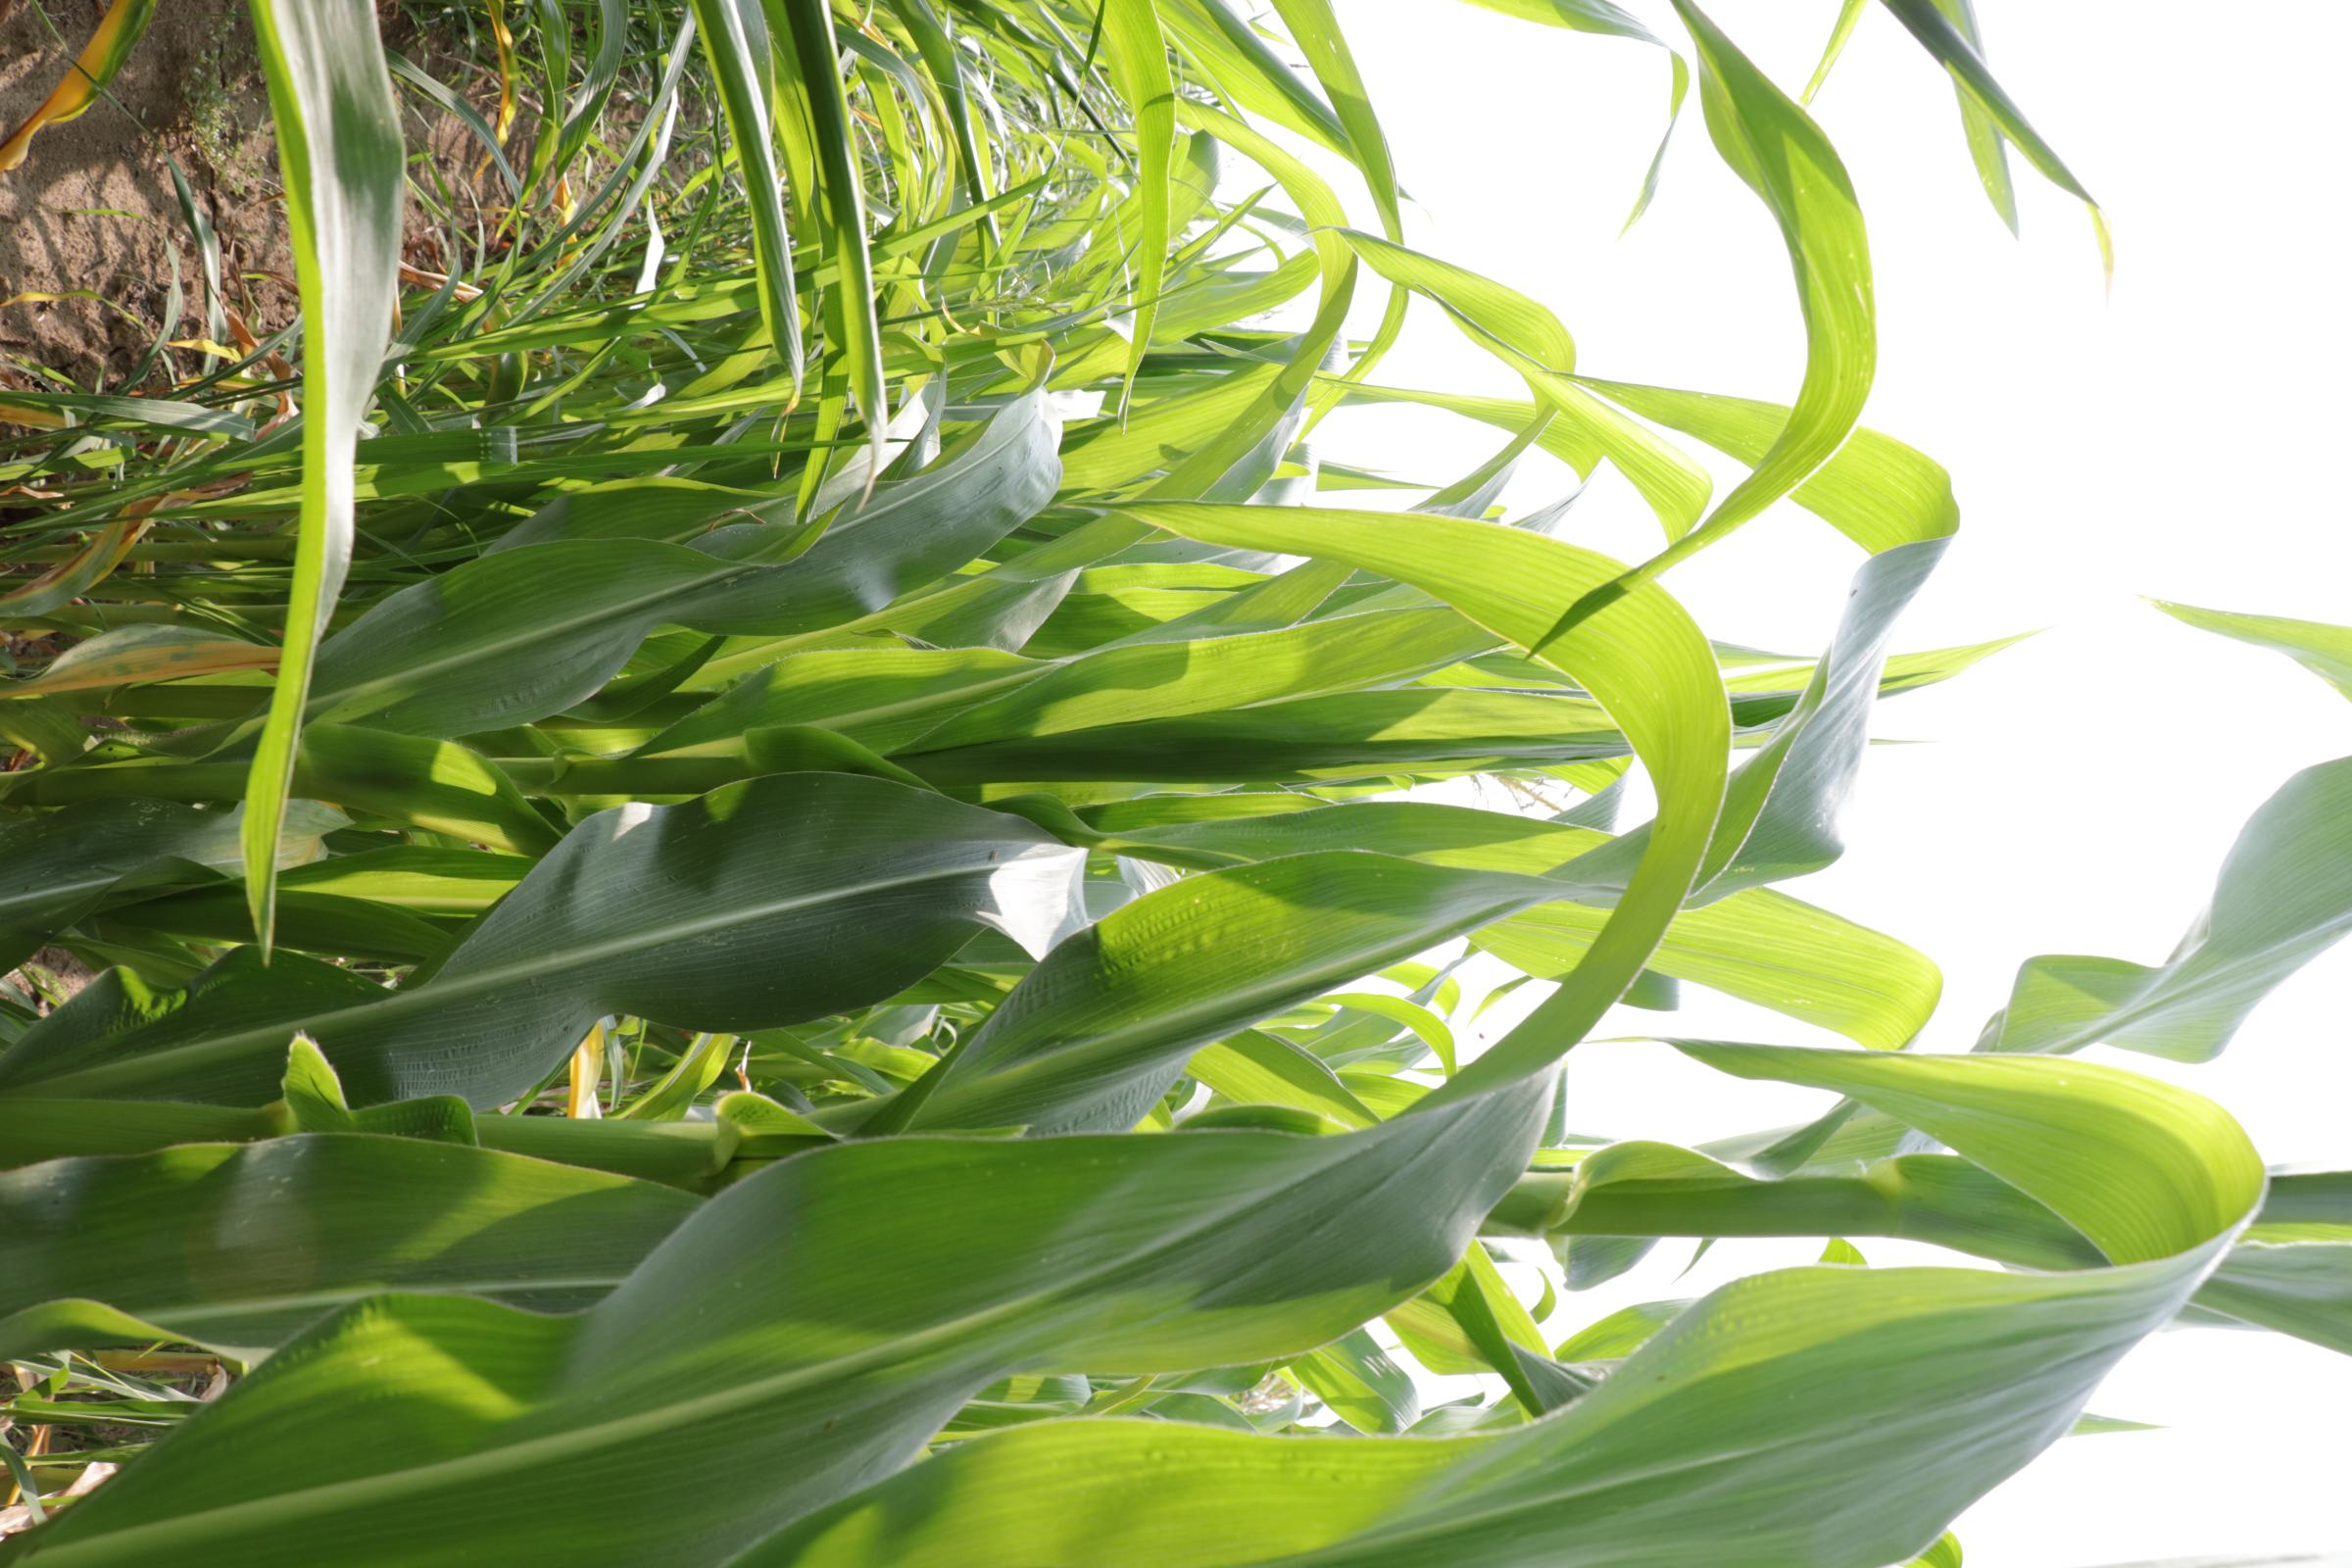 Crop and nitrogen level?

maize, reduced nitrogen fertilisation
